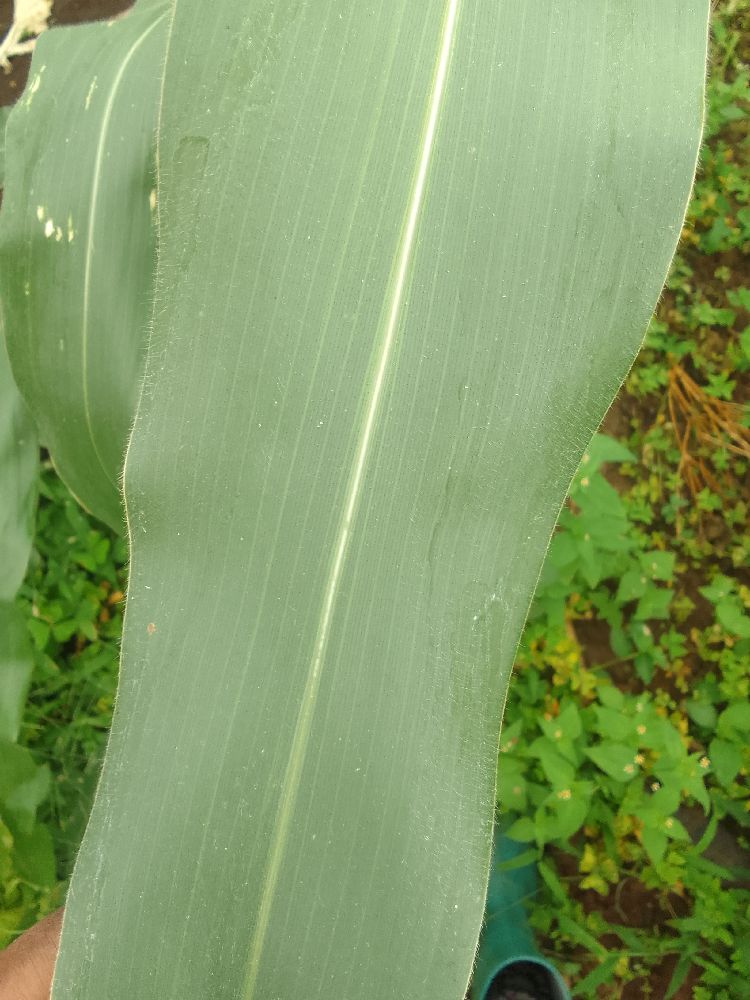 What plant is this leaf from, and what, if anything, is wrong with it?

maize, healthy
